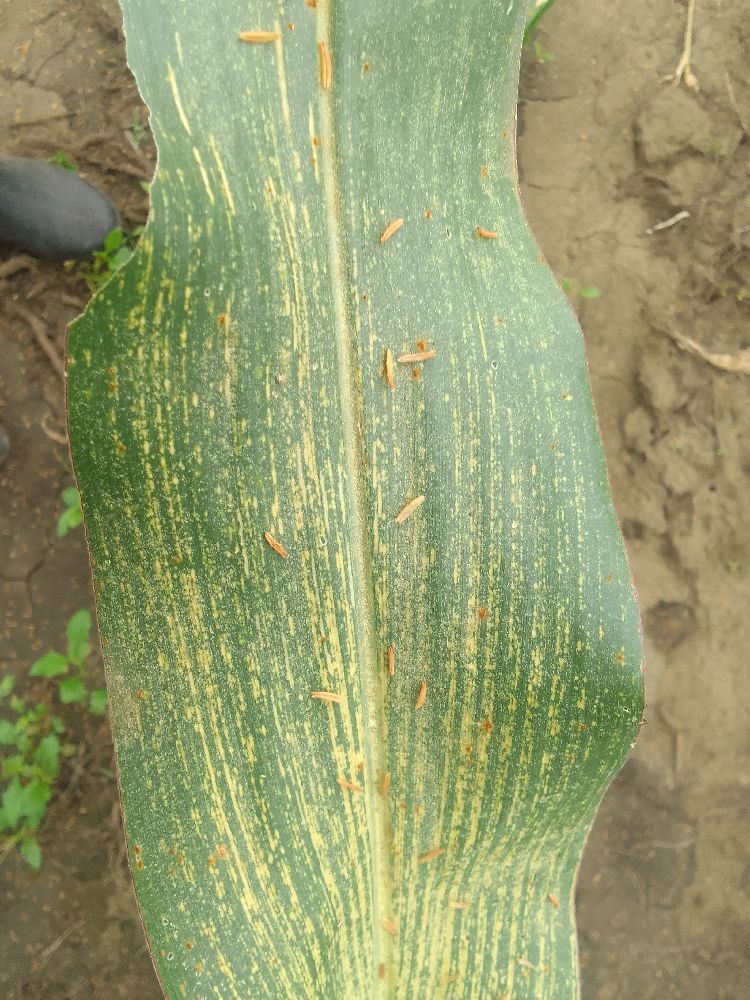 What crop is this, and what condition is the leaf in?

maize, maize streak virus
